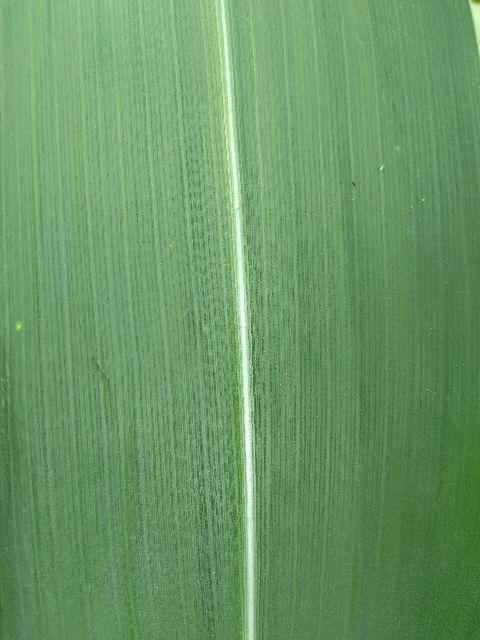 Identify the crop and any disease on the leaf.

maize, healthy
